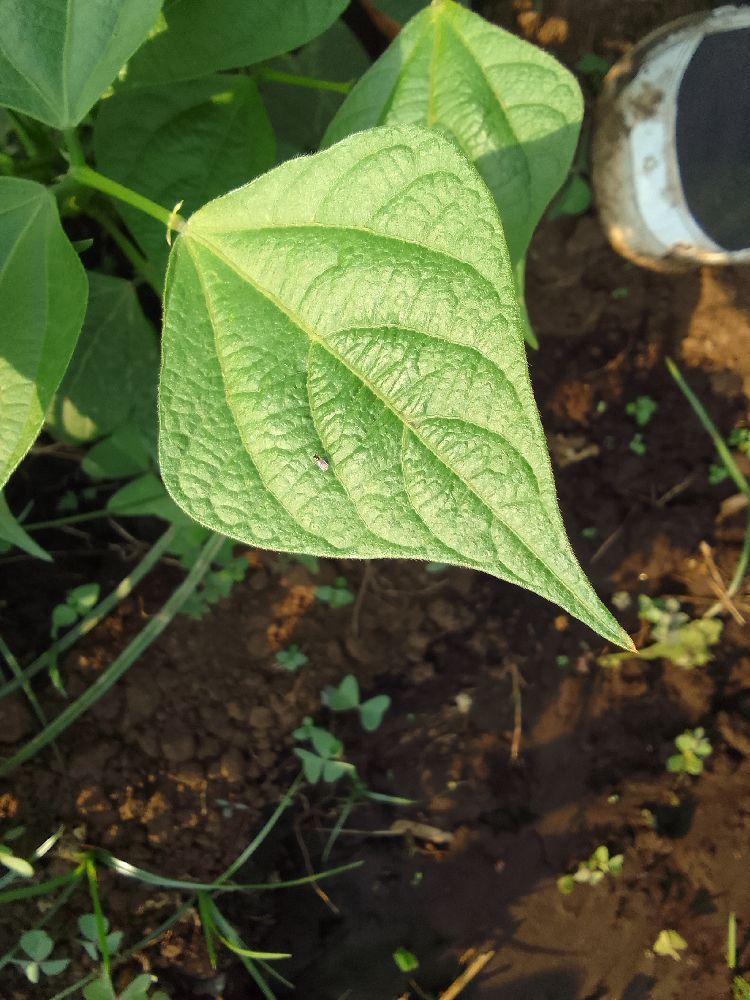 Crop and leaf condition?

common bean, healthy
